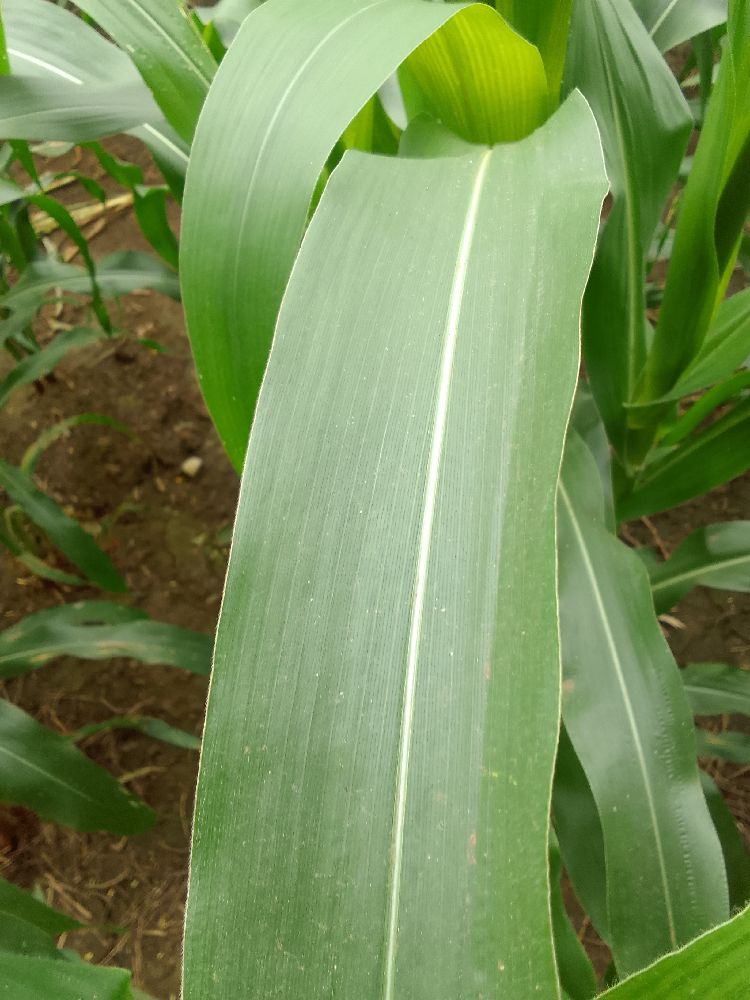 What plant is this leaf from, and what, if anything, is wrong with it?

maize, healthy
